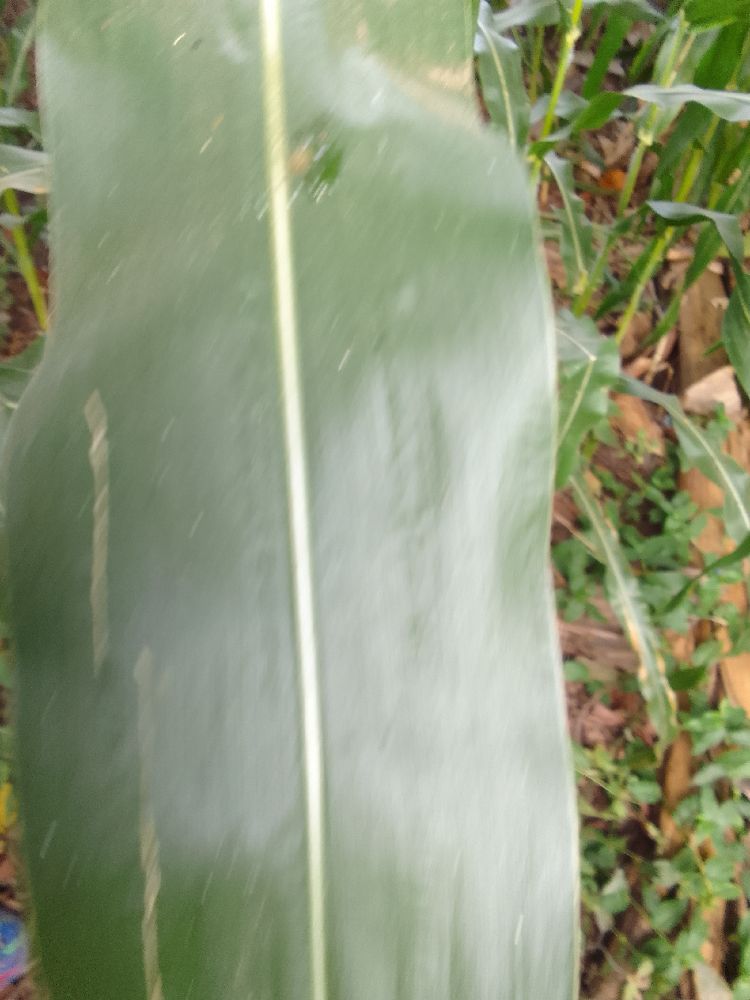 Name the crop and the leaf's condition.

maize, healthy
